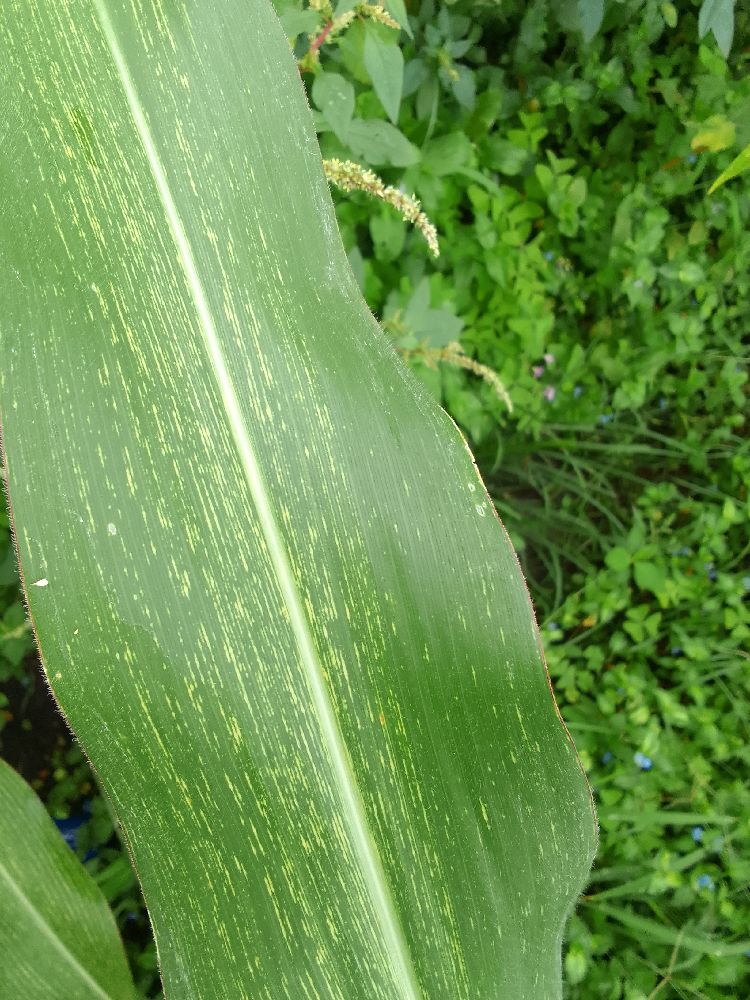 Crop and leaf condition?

maize, maize streak virus
